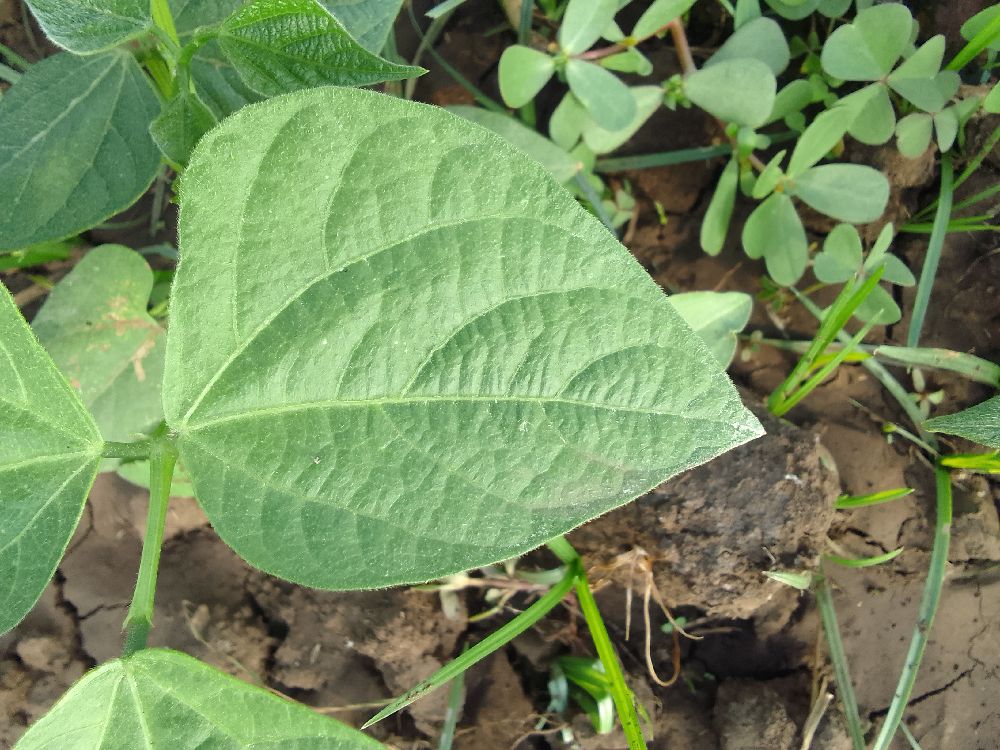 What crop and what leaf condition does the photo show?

common bean, healthy
